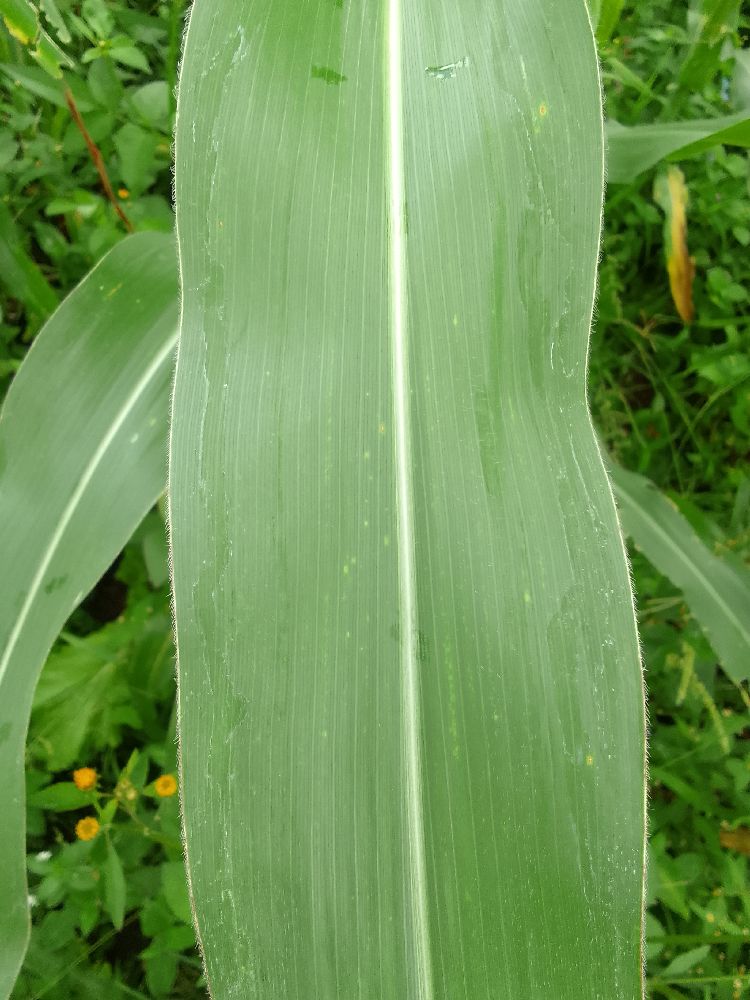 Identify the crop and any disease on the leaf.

maize, healthy
